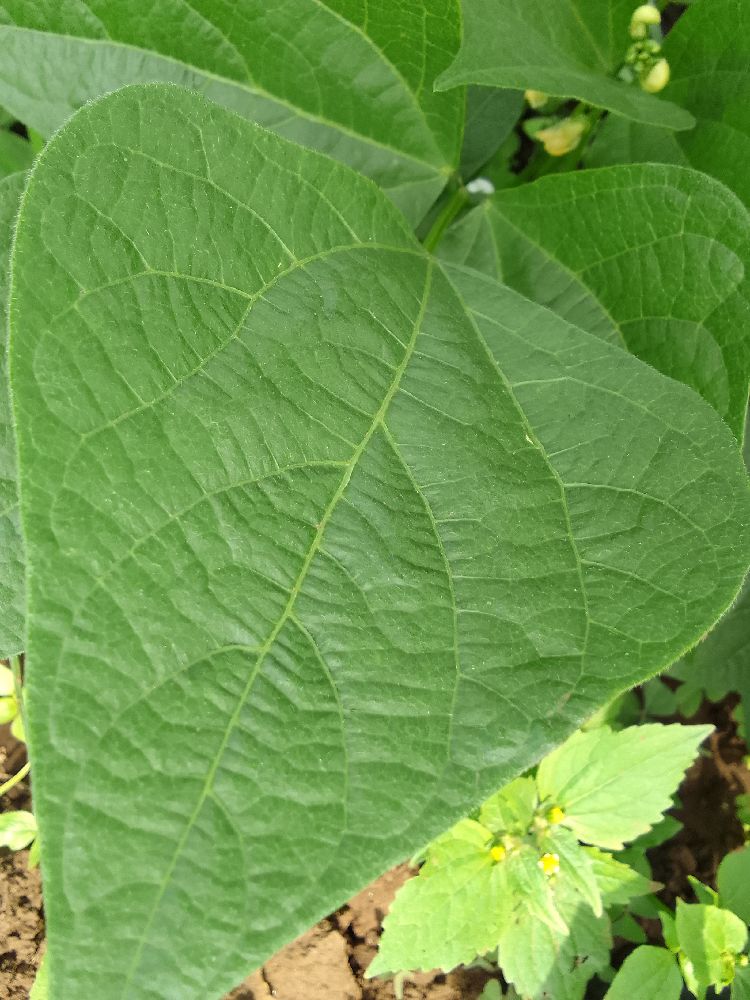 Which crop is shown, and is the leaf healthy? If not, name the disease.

common bean, healthy
